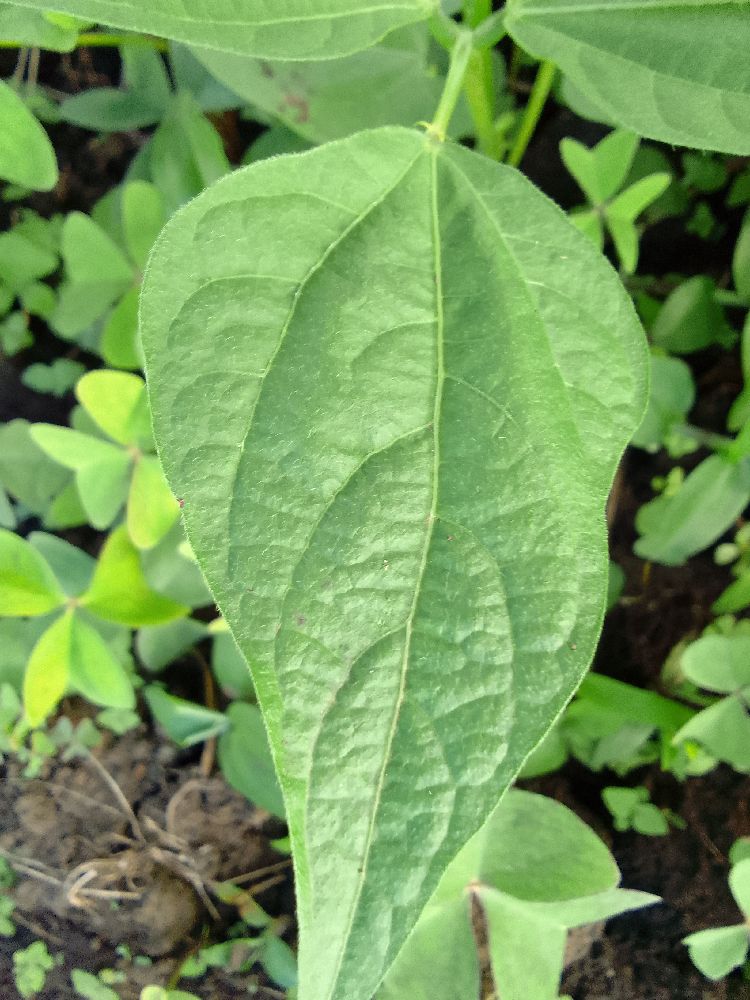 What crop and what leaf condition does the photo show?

common bean, healthy
